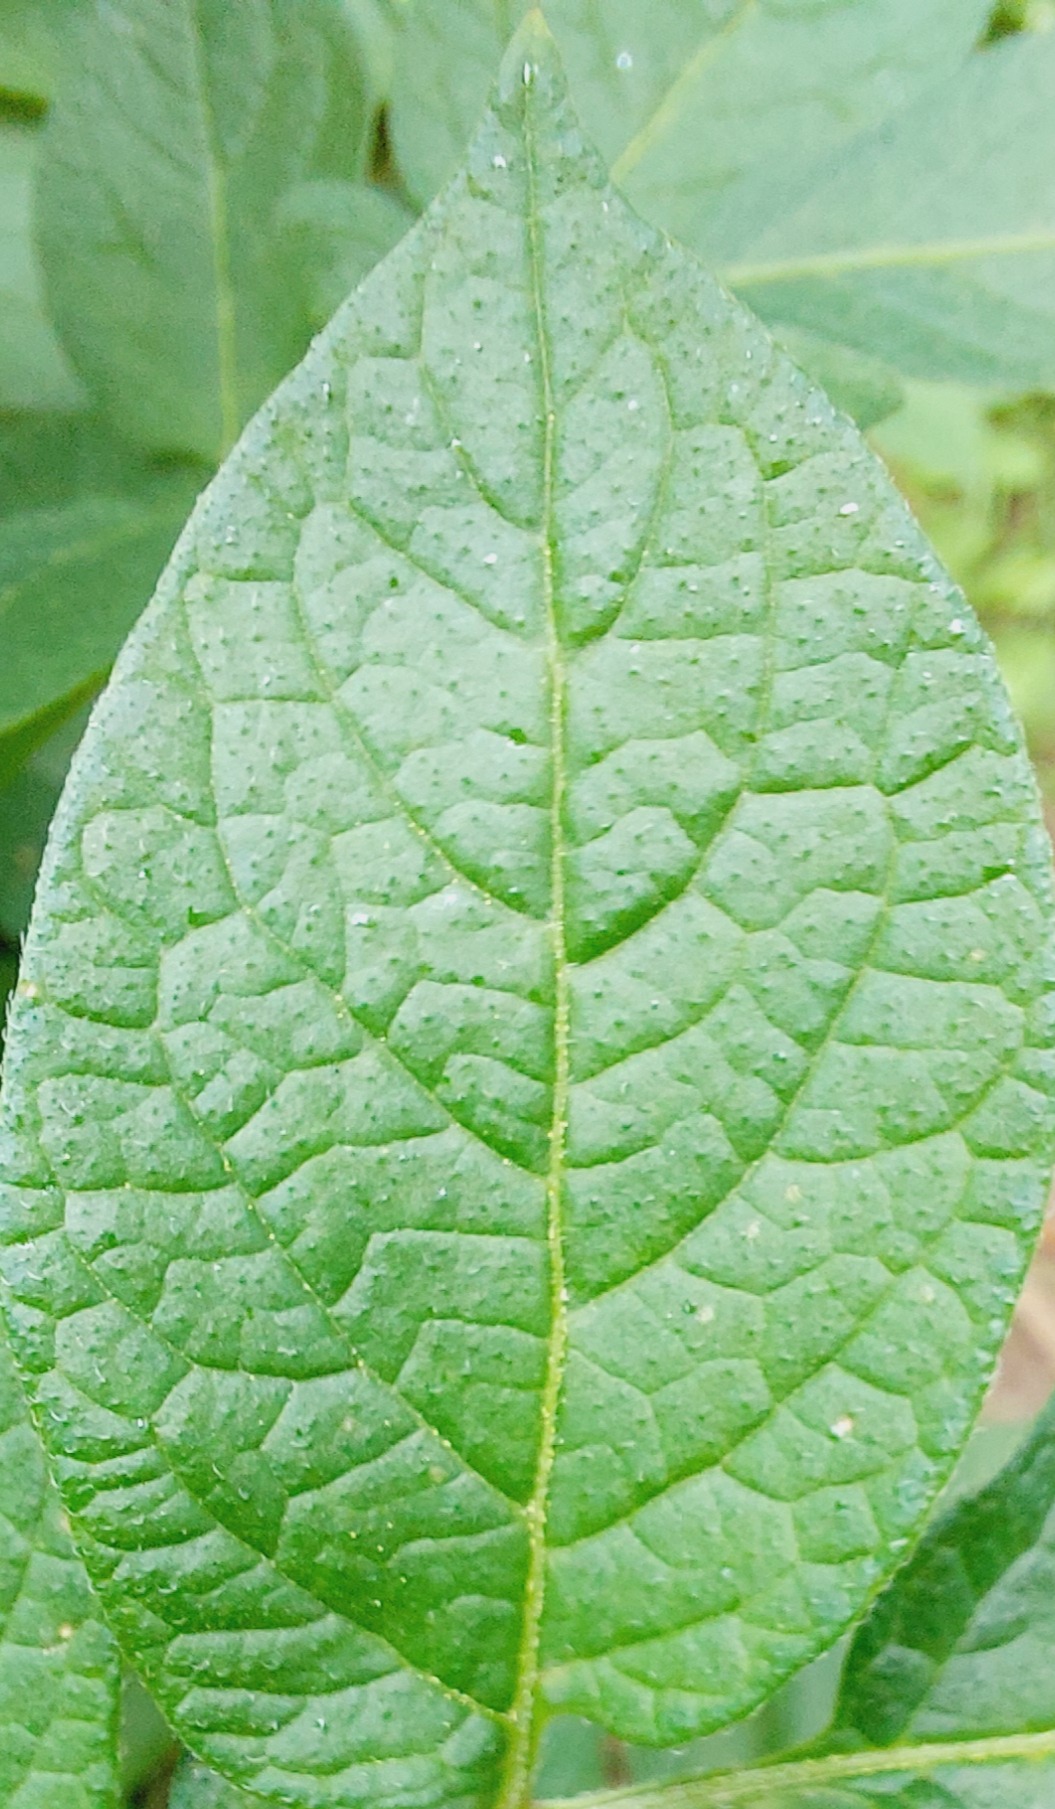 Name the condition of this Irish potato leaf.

healthy
